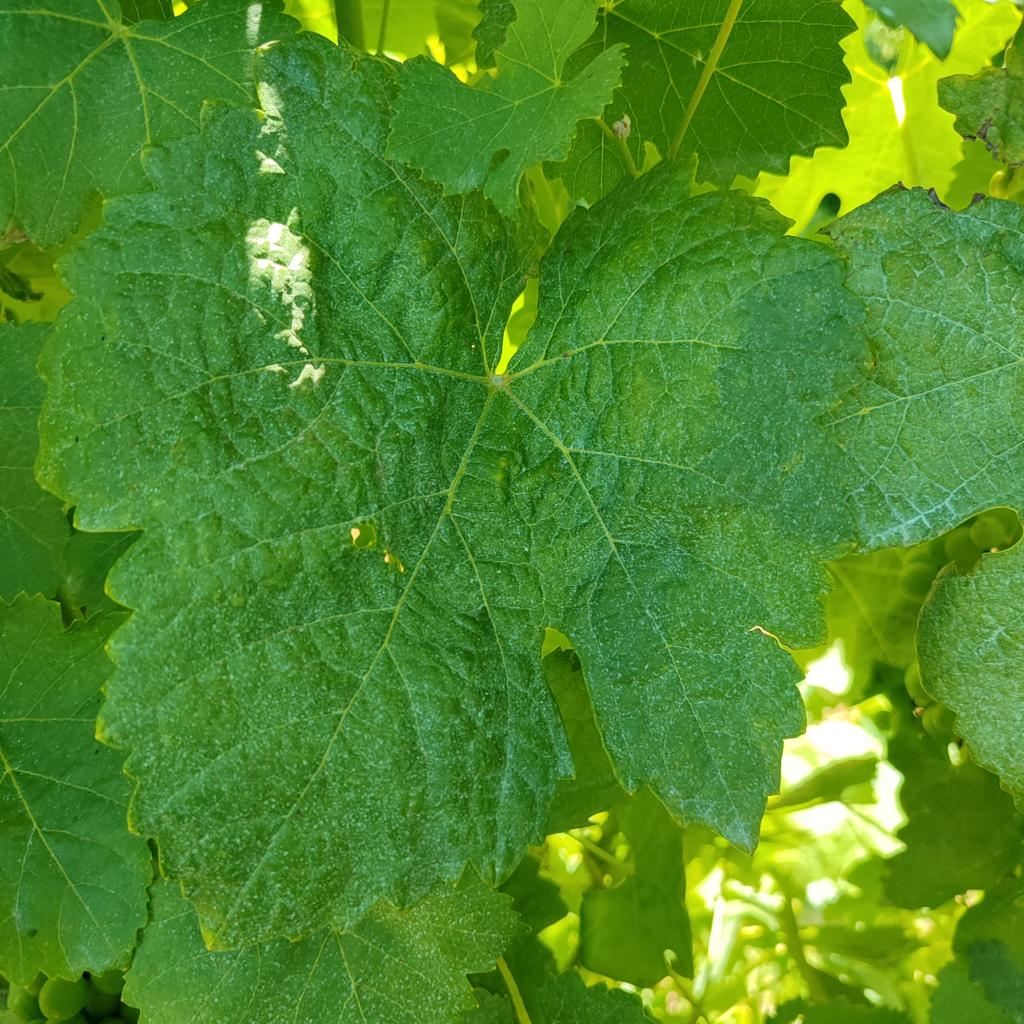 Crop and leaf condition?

grapevine, healthy
